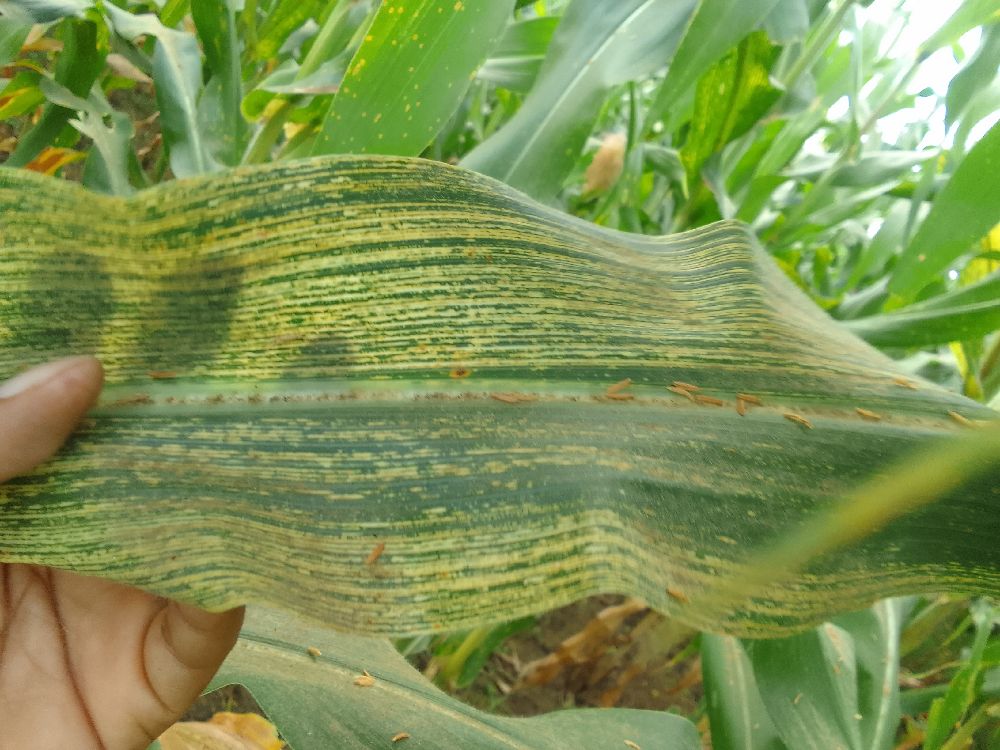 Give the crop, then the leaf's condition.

maize, maize streak virus
